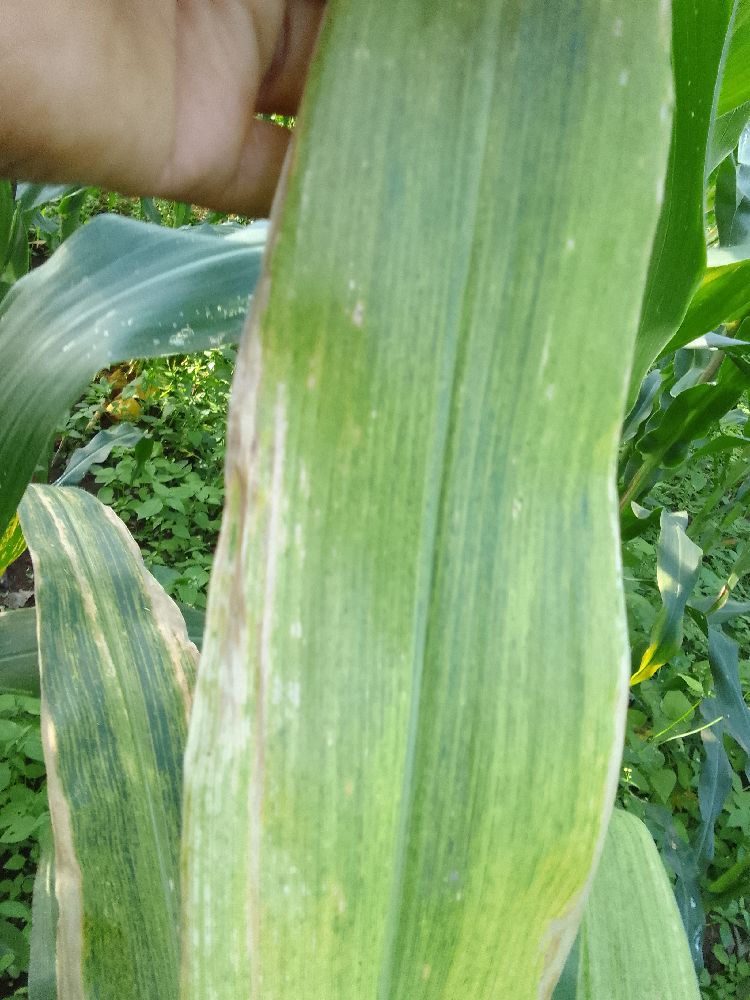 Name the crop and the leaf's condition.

maize, maize lethal necrosis
